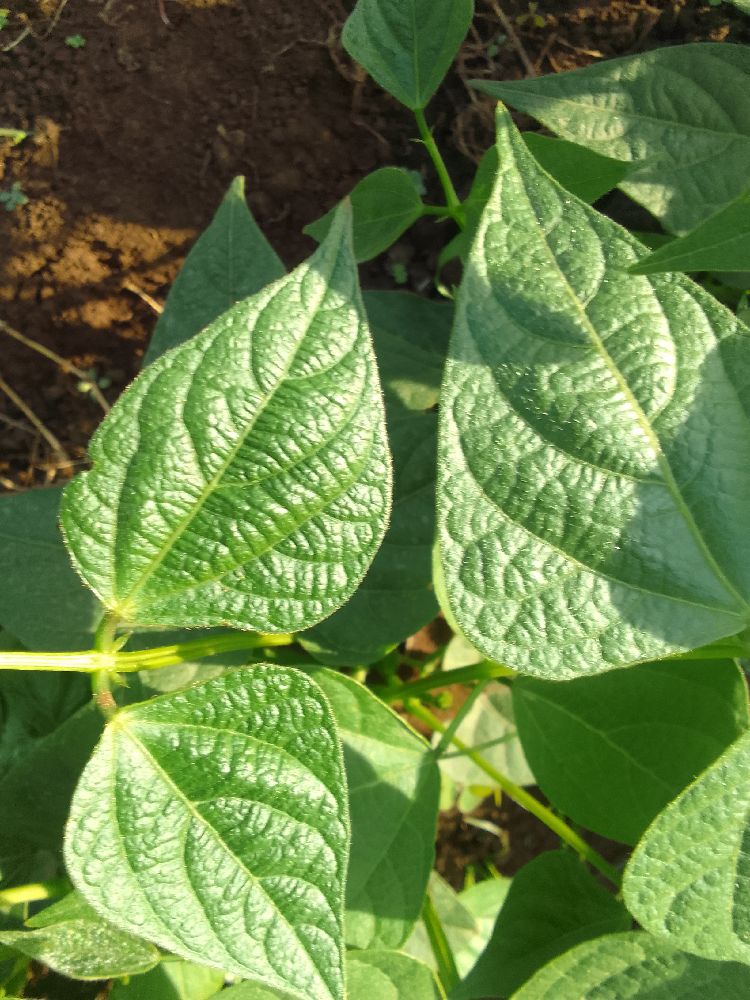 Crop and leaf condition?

common bean, healthy
